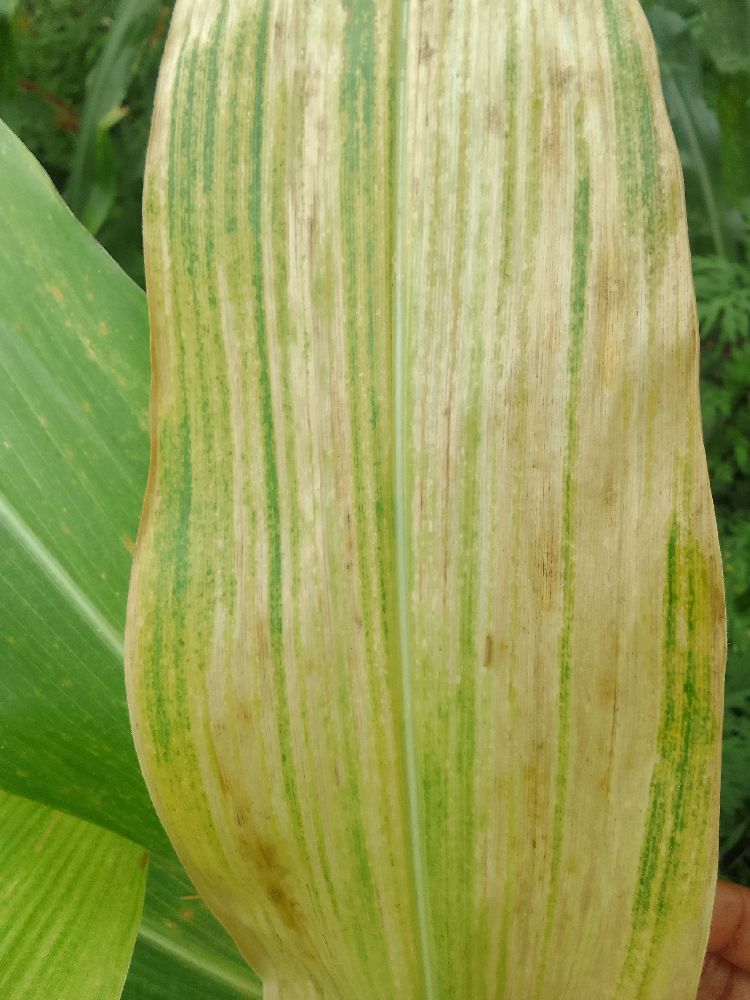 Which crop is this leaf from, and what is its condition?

maize, maize lethal necrosis
